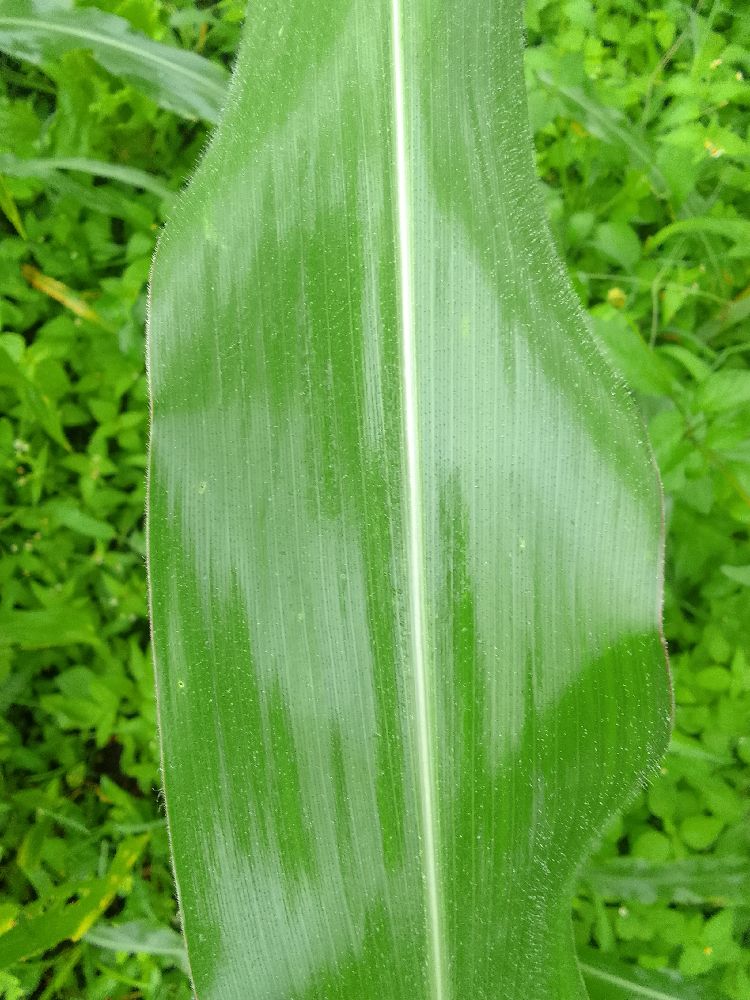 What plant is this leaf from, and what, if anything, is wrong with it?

maize, healthy
